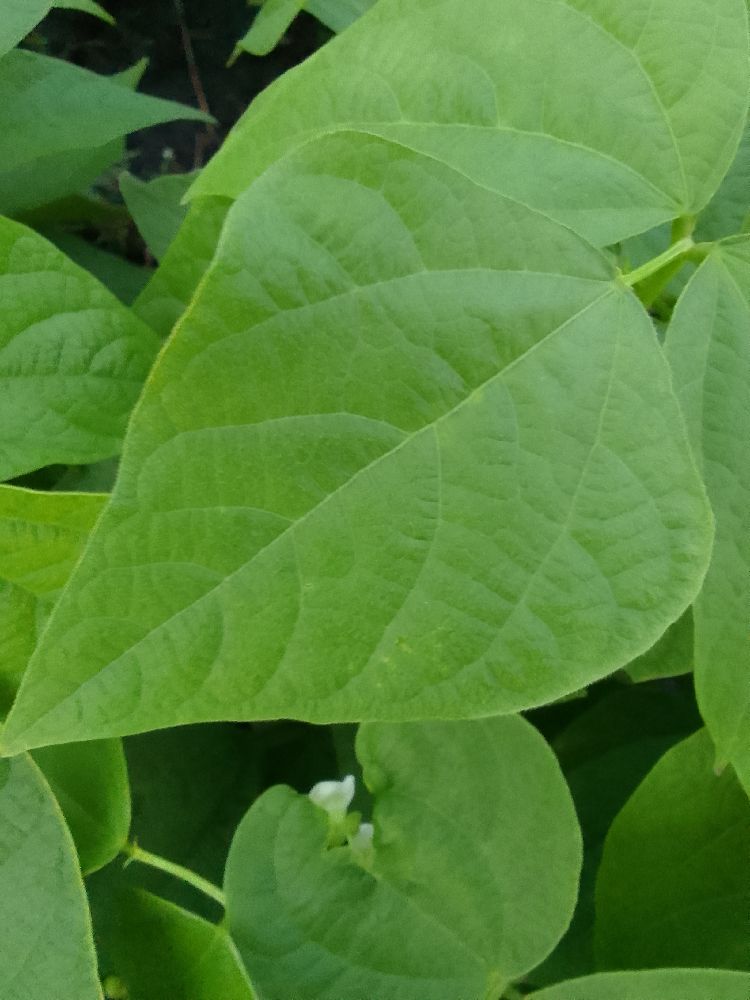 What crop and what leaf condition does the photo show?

common bean, healthy
